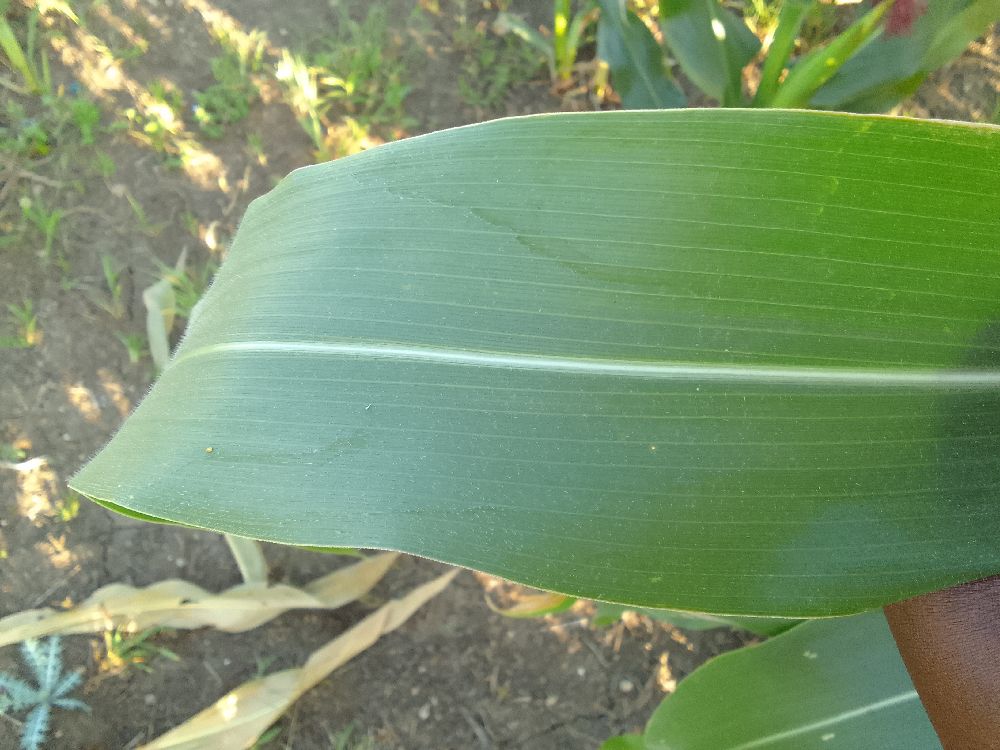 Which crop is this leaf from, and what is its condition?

maize, healthy
